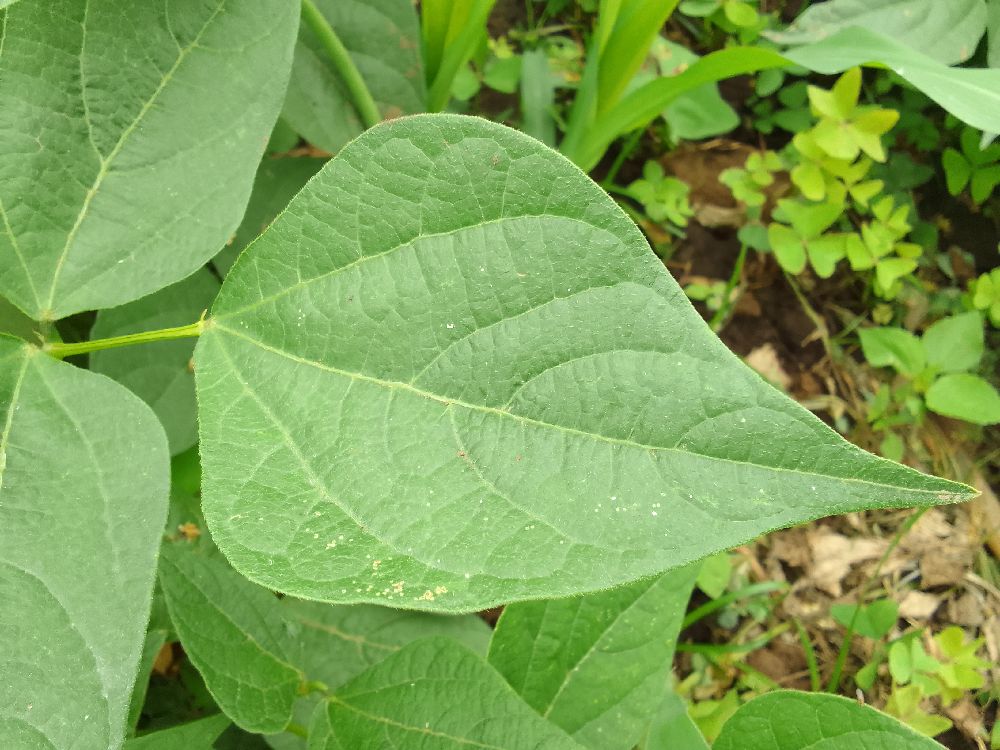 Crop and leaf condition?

common bean, healthy
